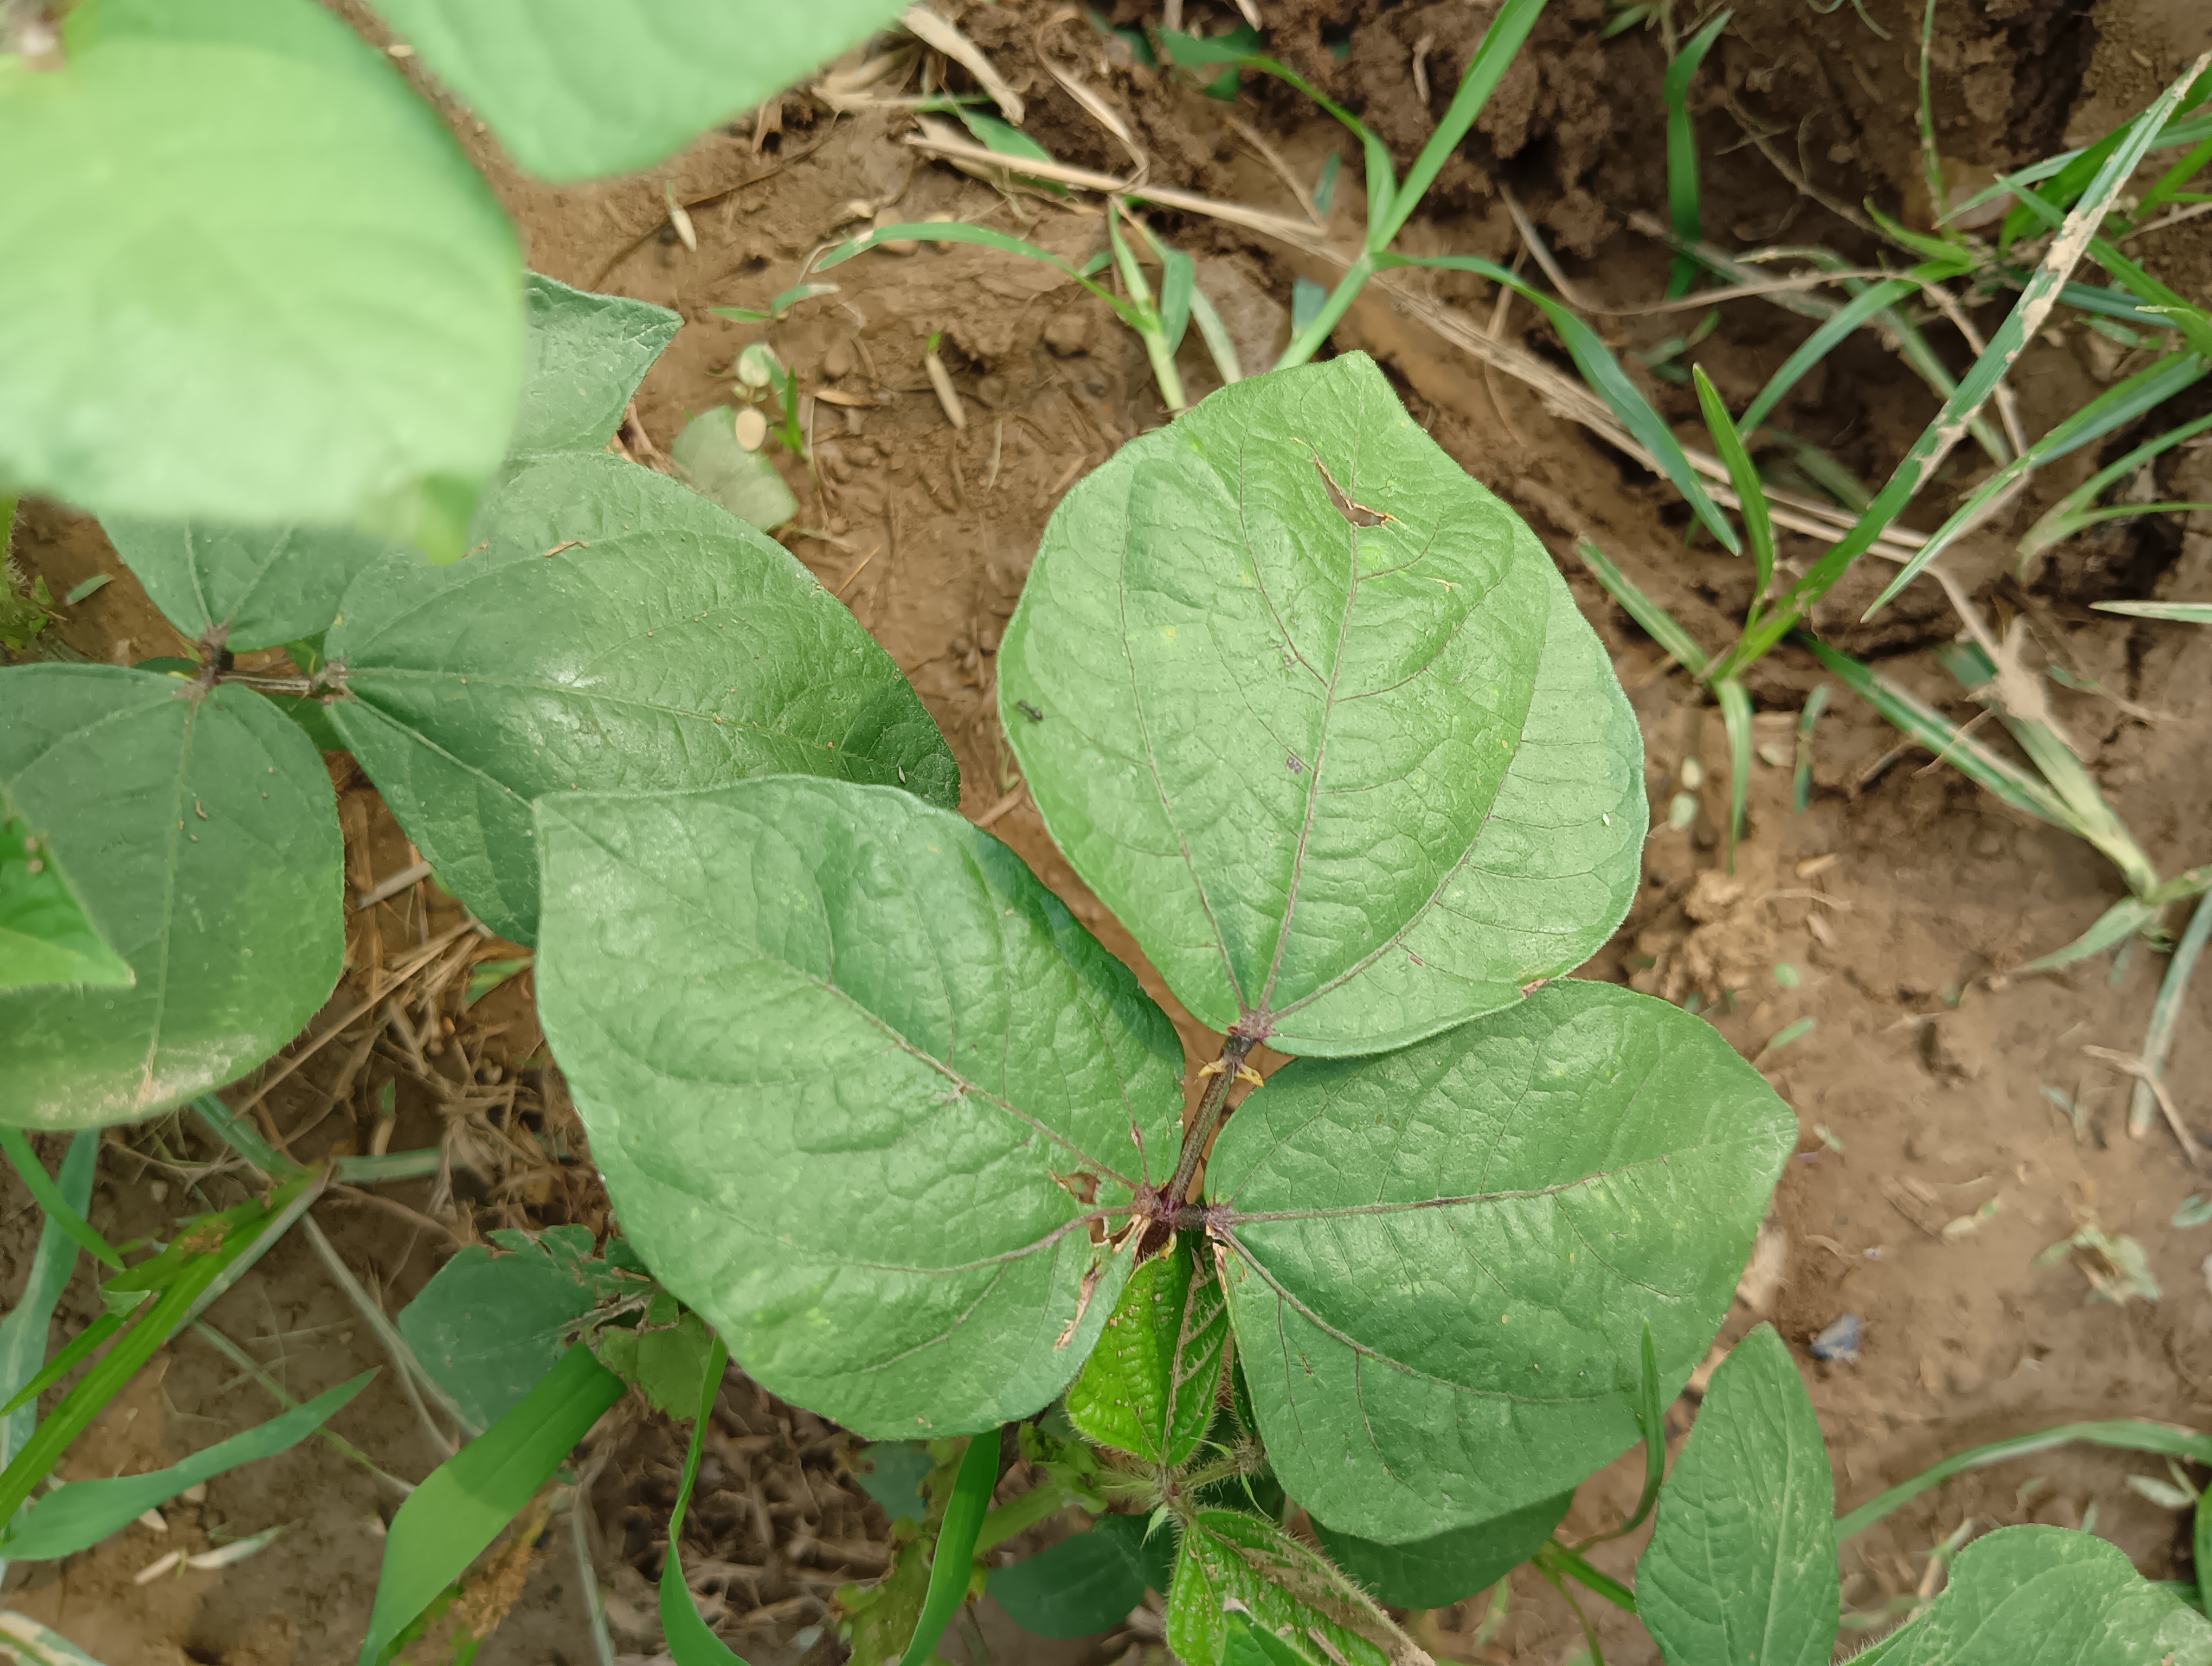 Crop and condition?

mungbean, healthy
